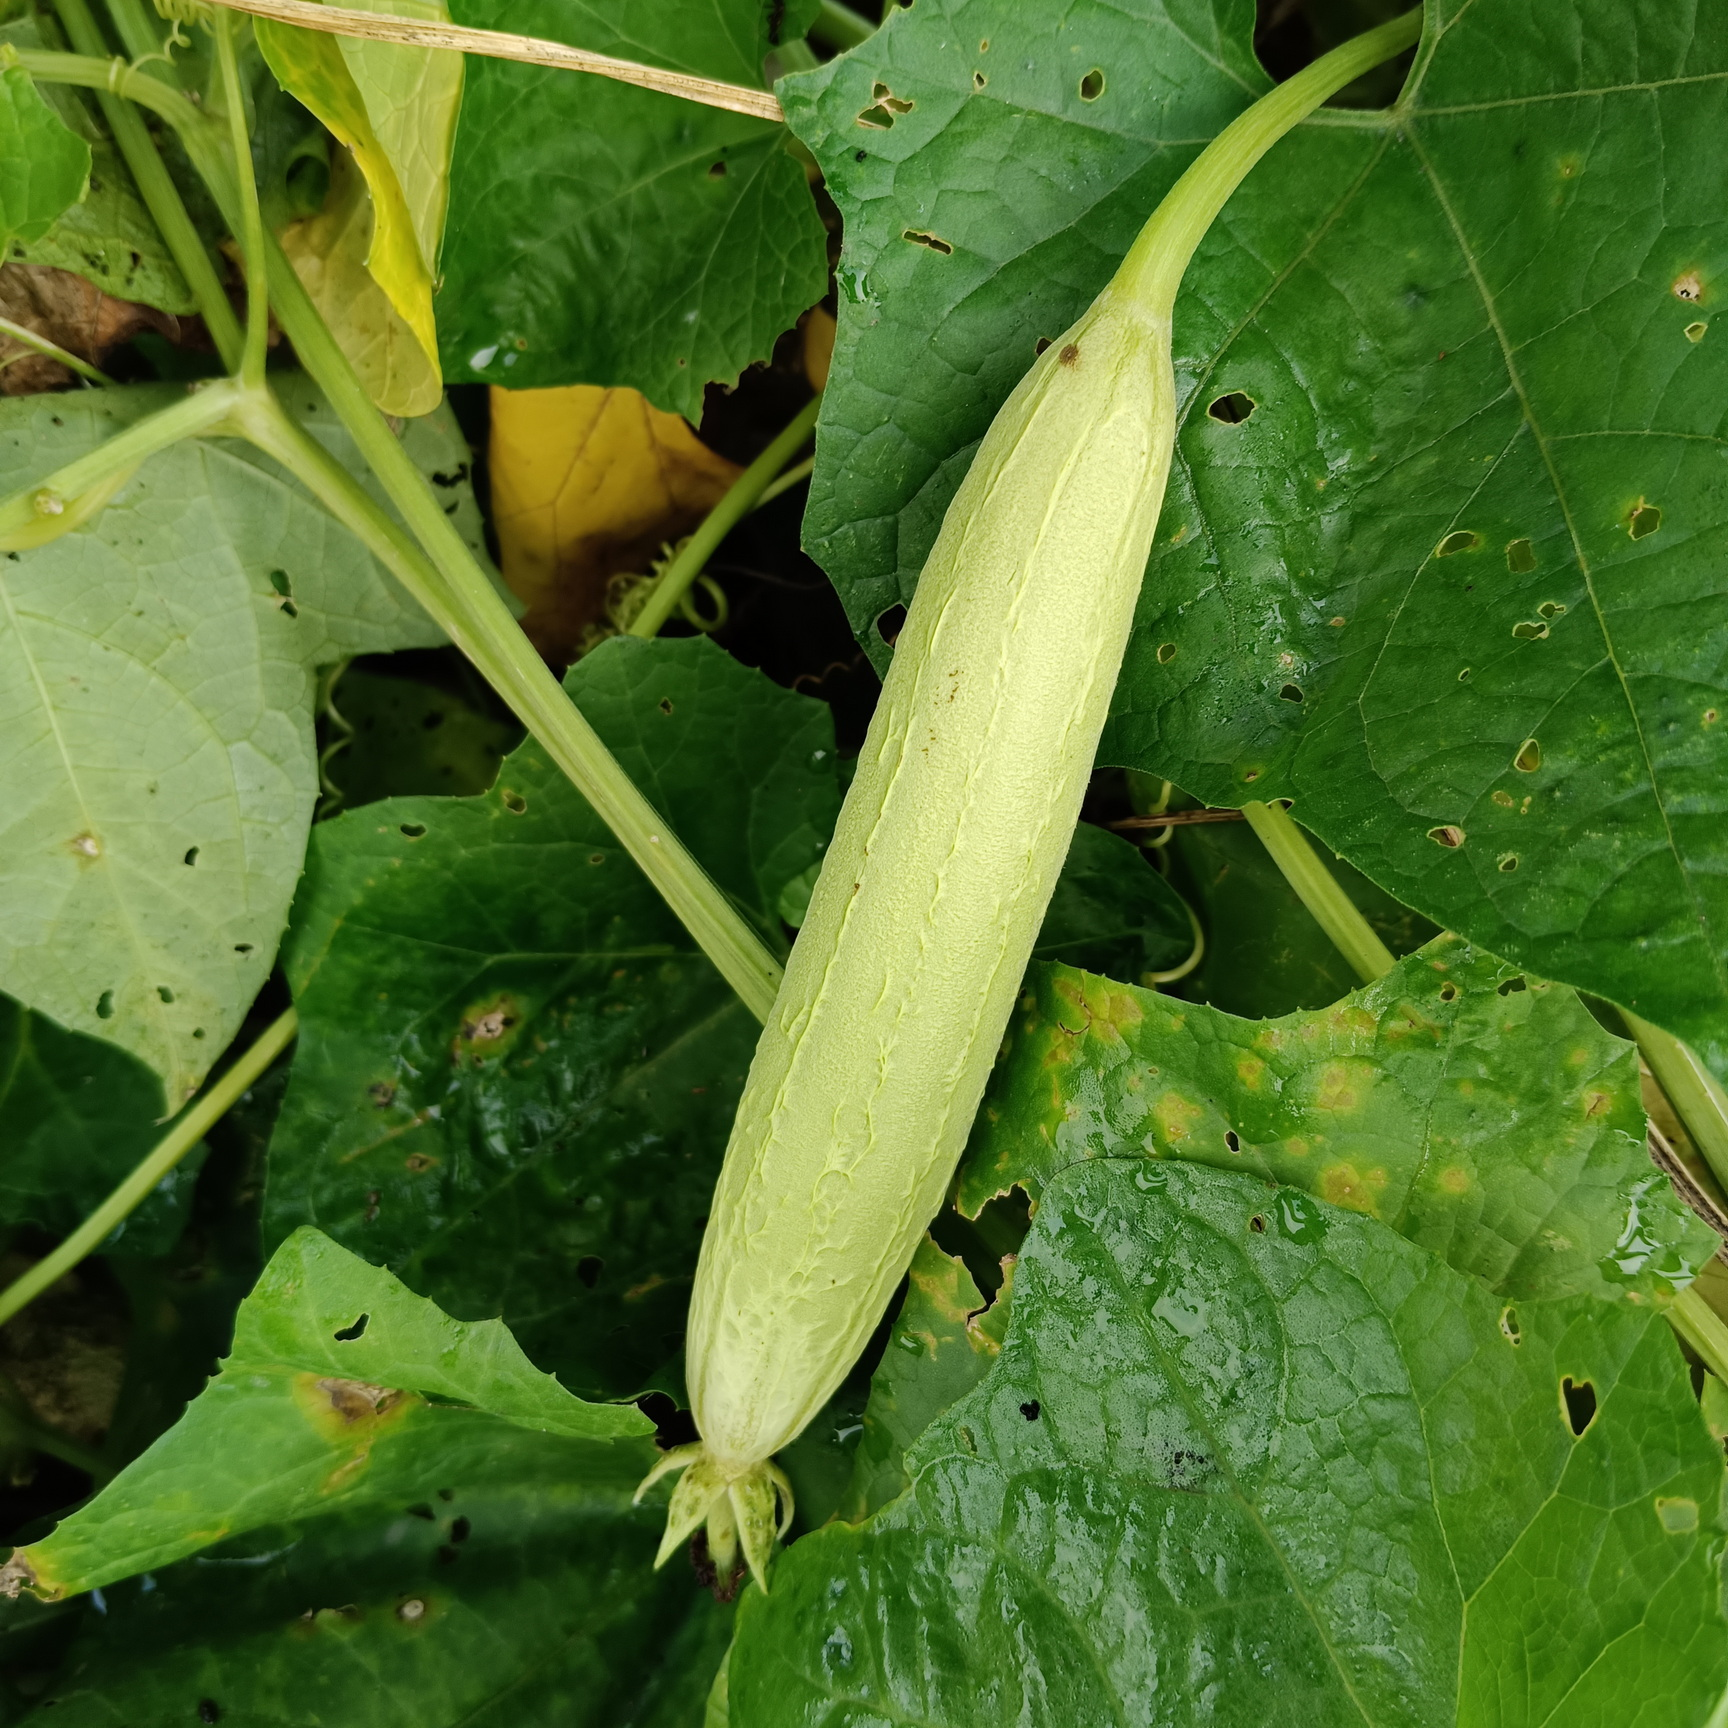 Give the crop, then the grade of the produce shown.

luffa, fresh
